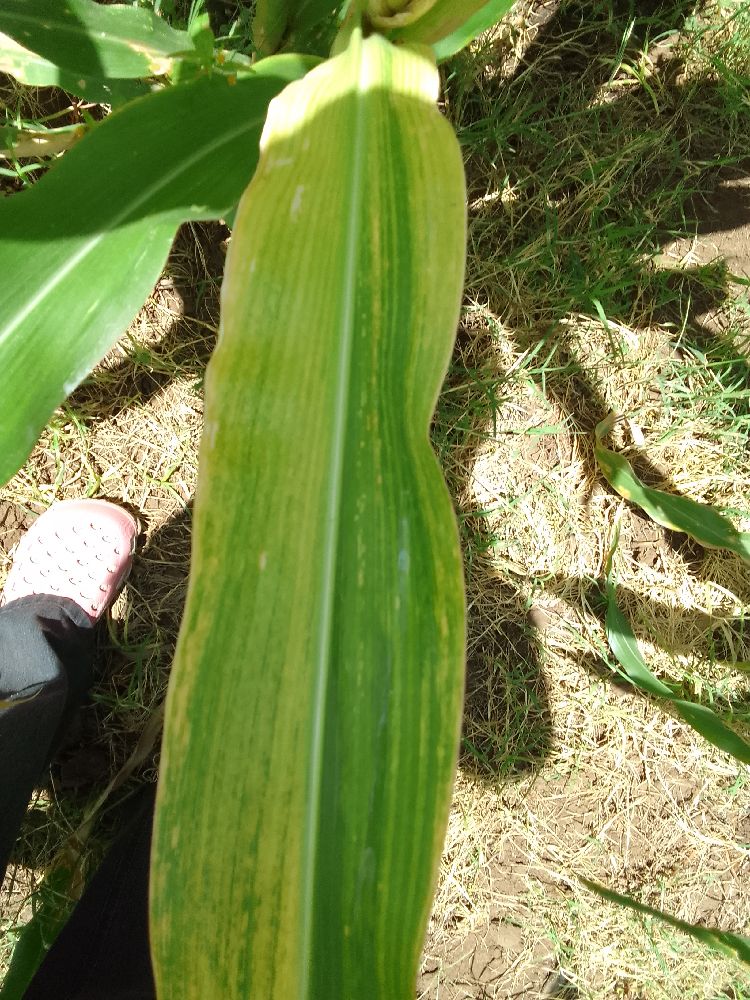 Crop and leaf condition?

maize, maize lethal necrosis
